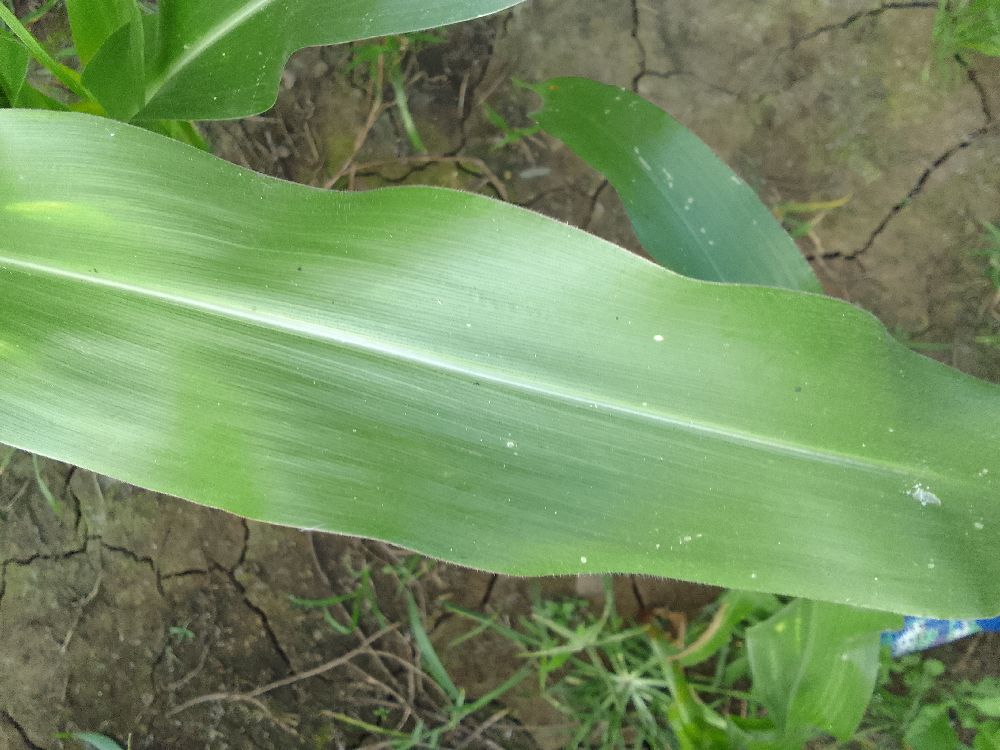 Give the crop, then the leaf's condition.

maize, healthy
